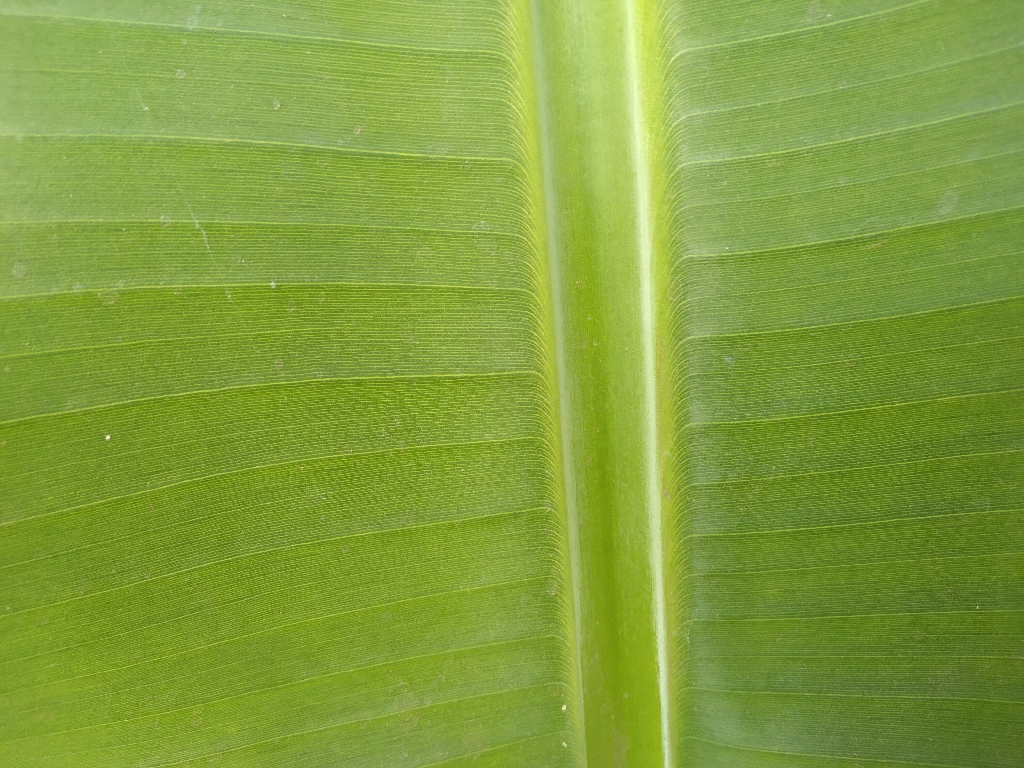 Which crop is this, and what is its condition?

banana, healthy
